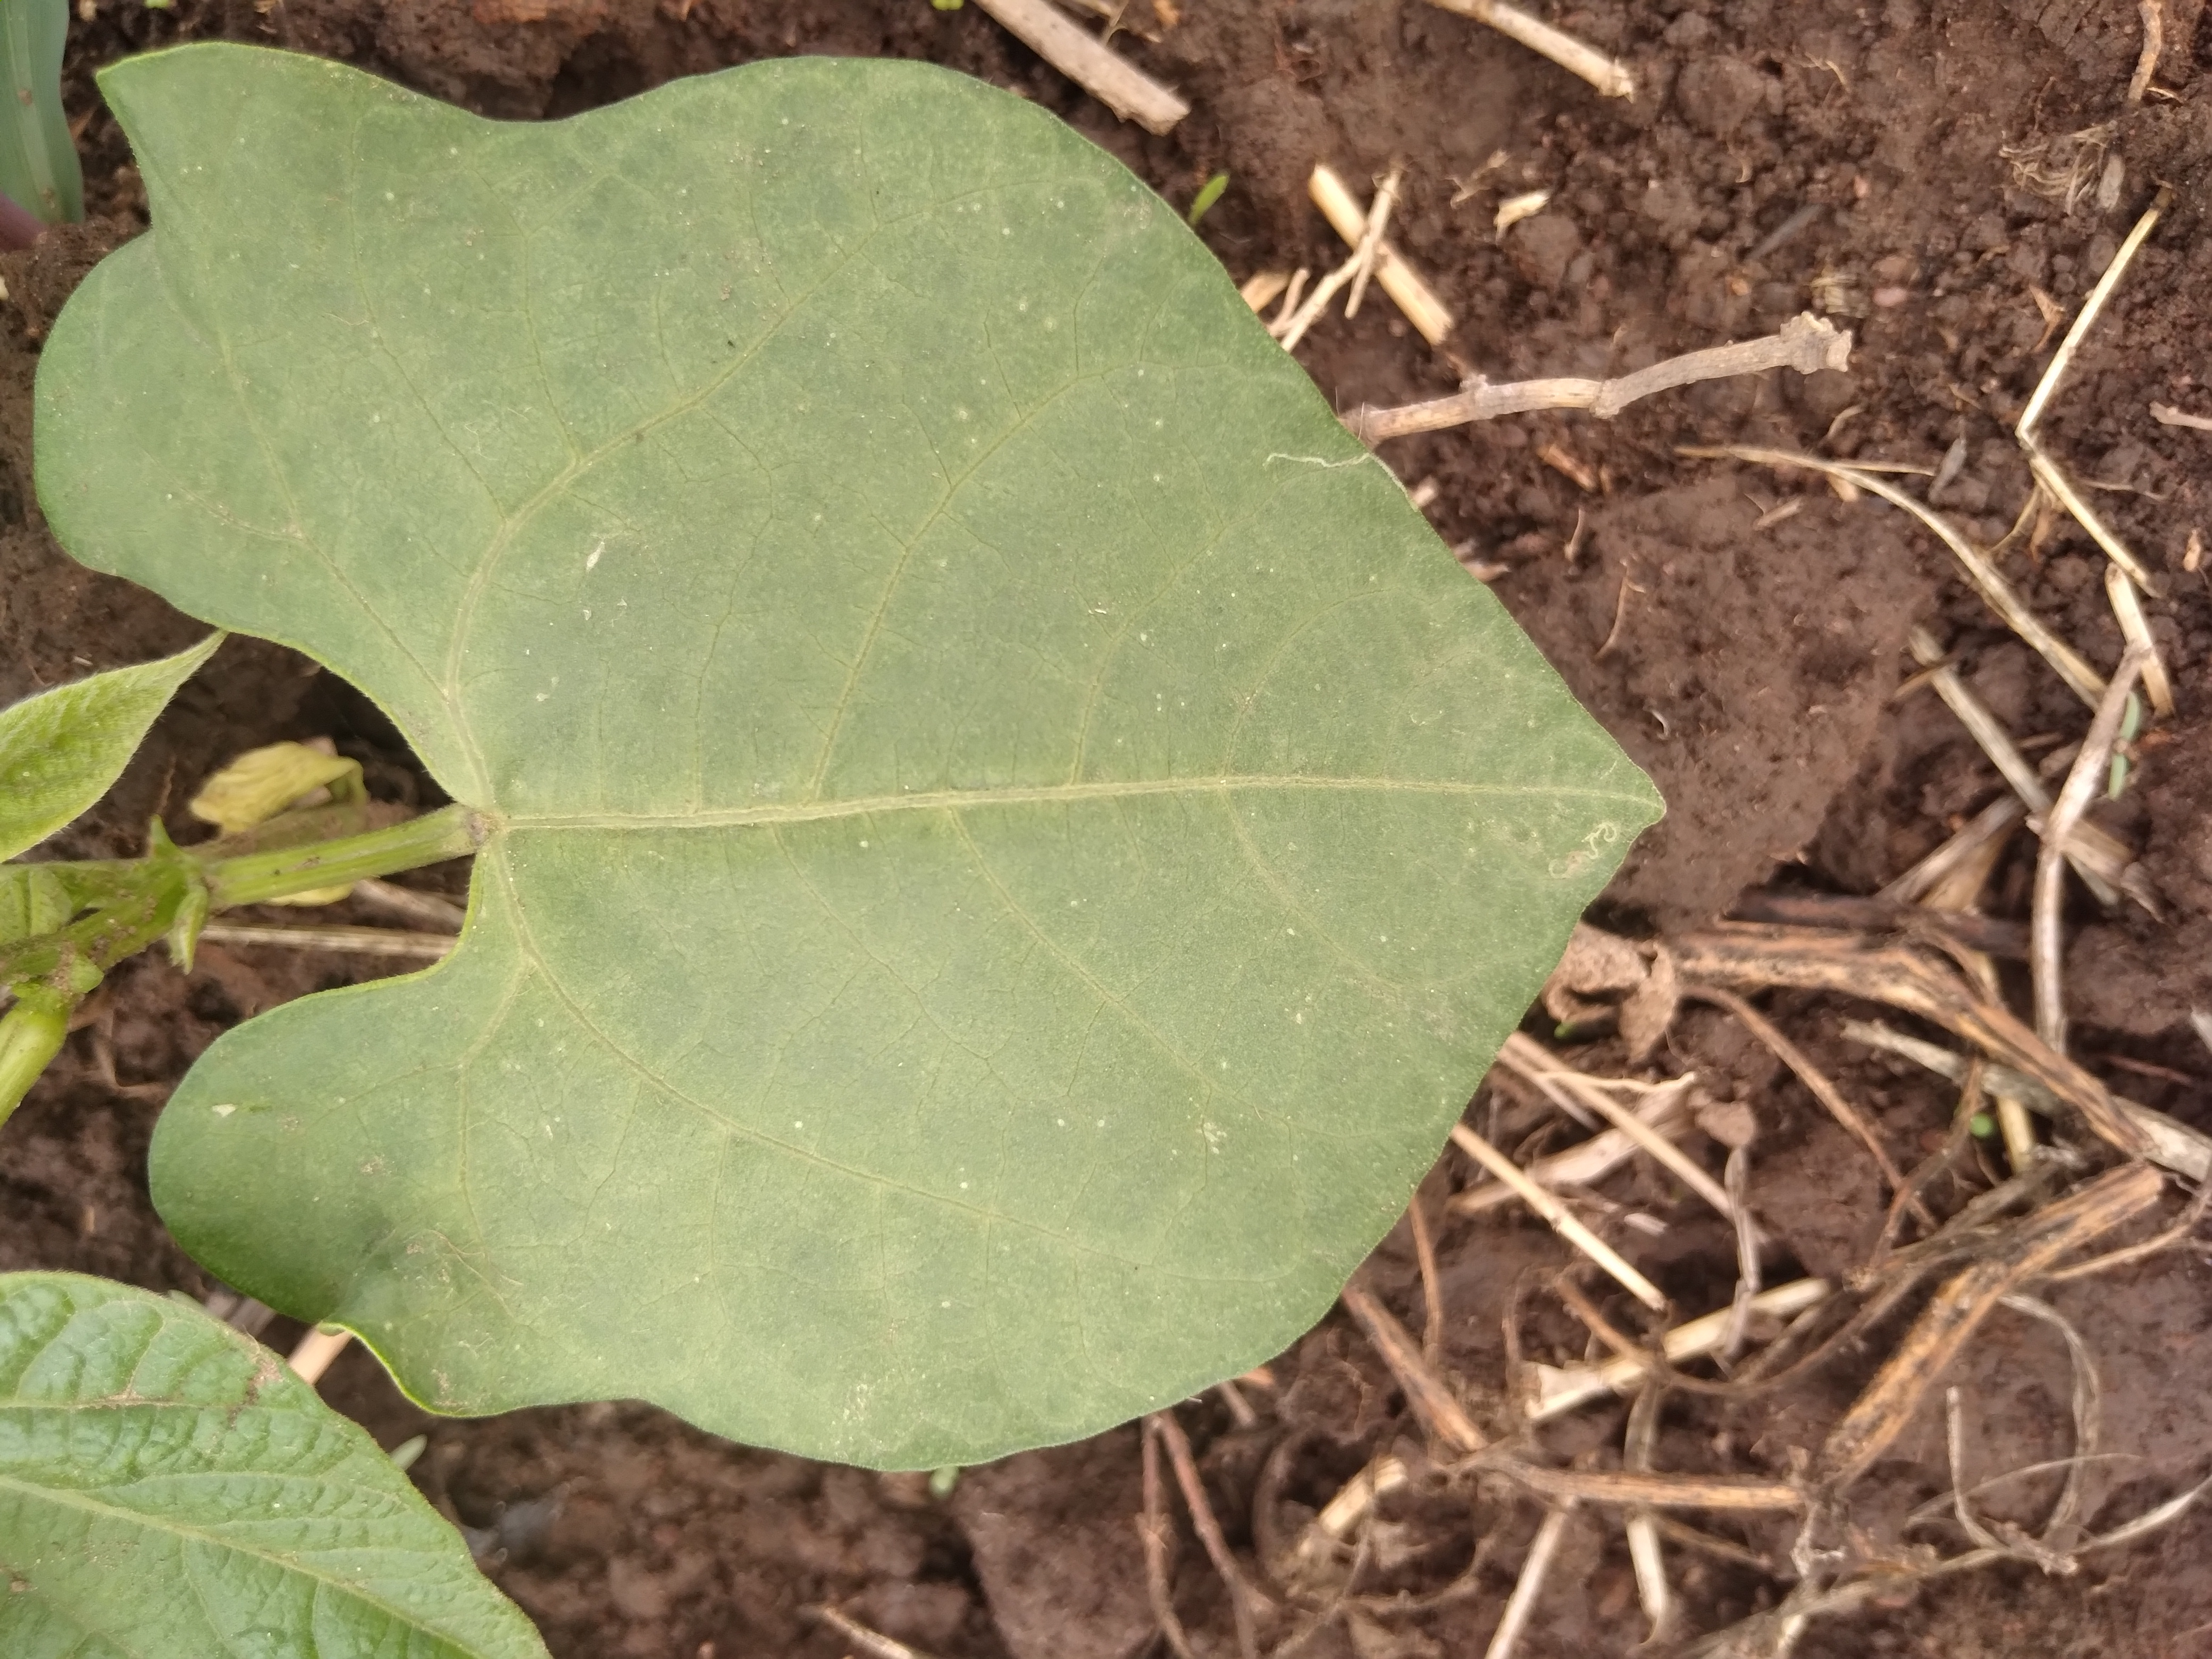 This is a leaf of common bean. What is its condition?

healthy
